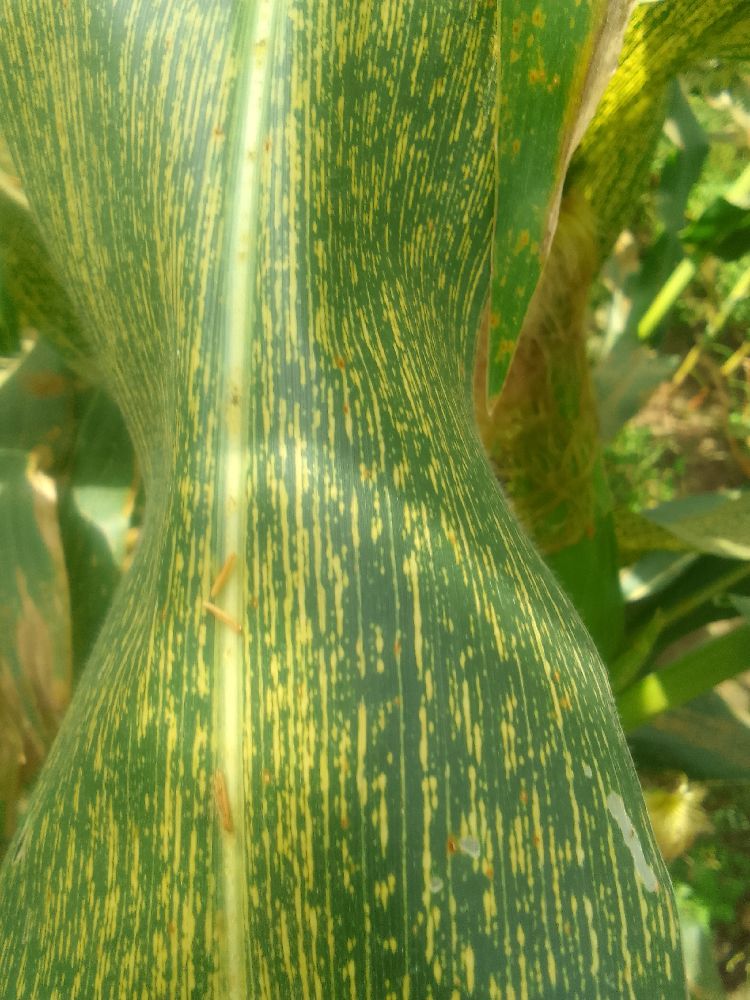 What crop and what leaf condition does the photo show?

maize, maize streak virus
